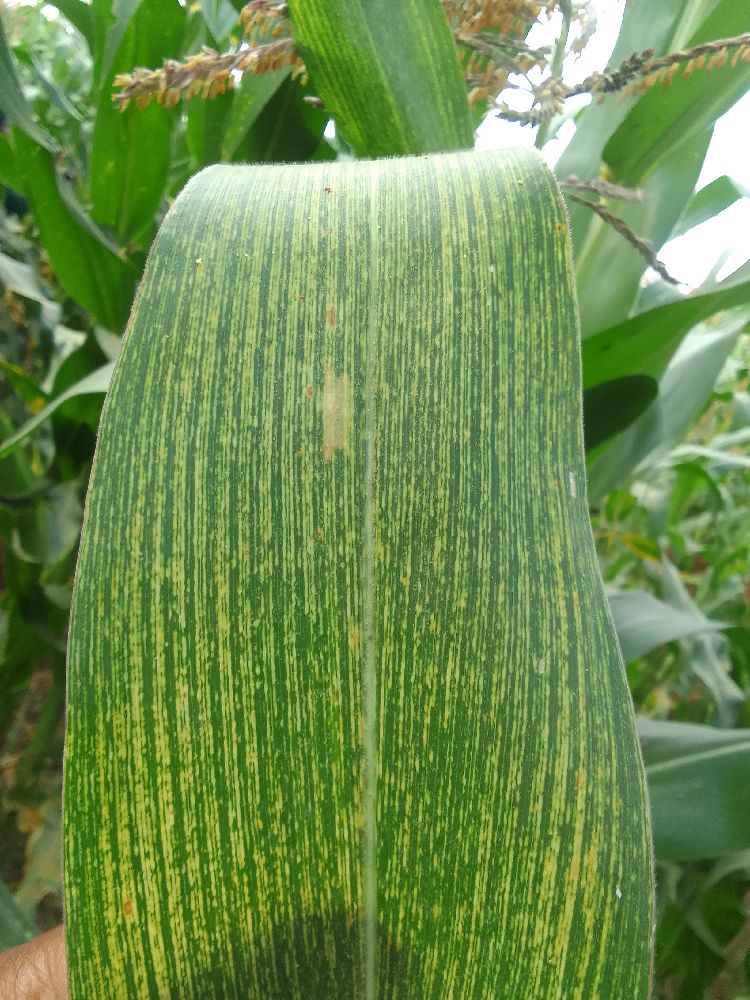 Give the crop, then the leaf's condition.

maize, maize streak virus
